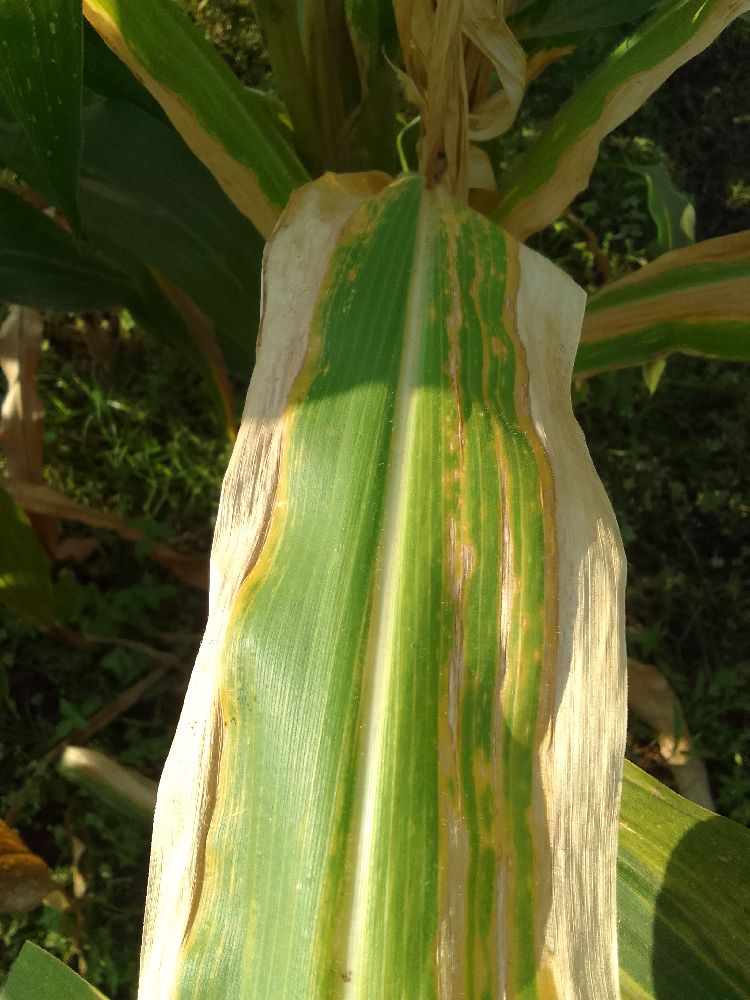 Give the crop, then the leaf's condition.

maize, maize lethal necrosis
